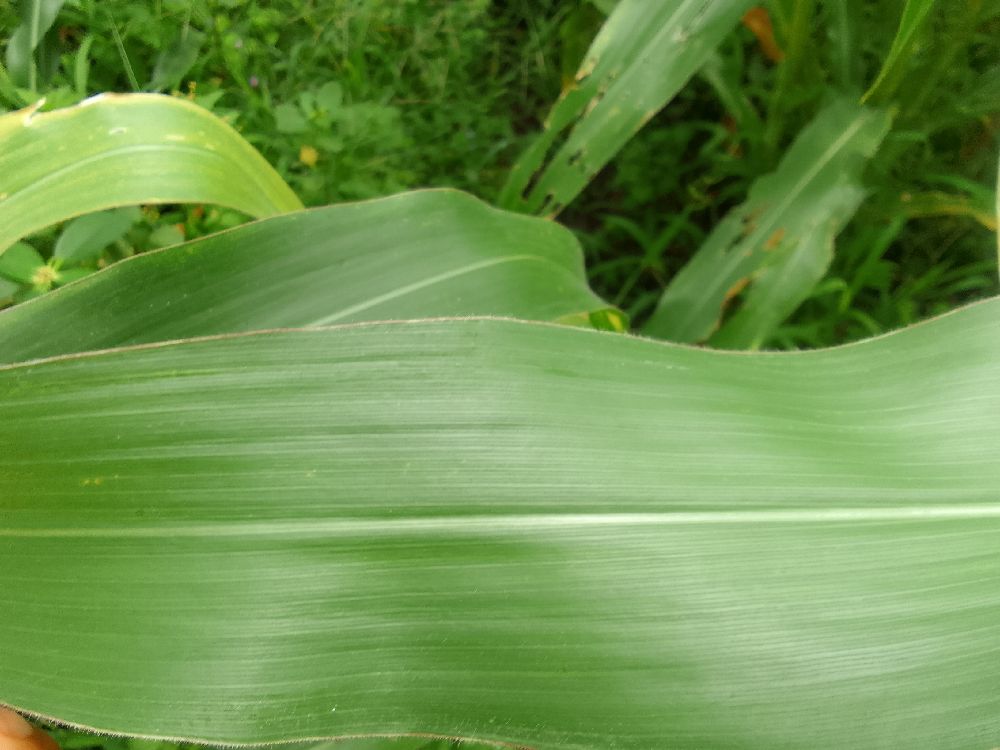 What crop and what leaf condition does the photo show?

maize, healthy
